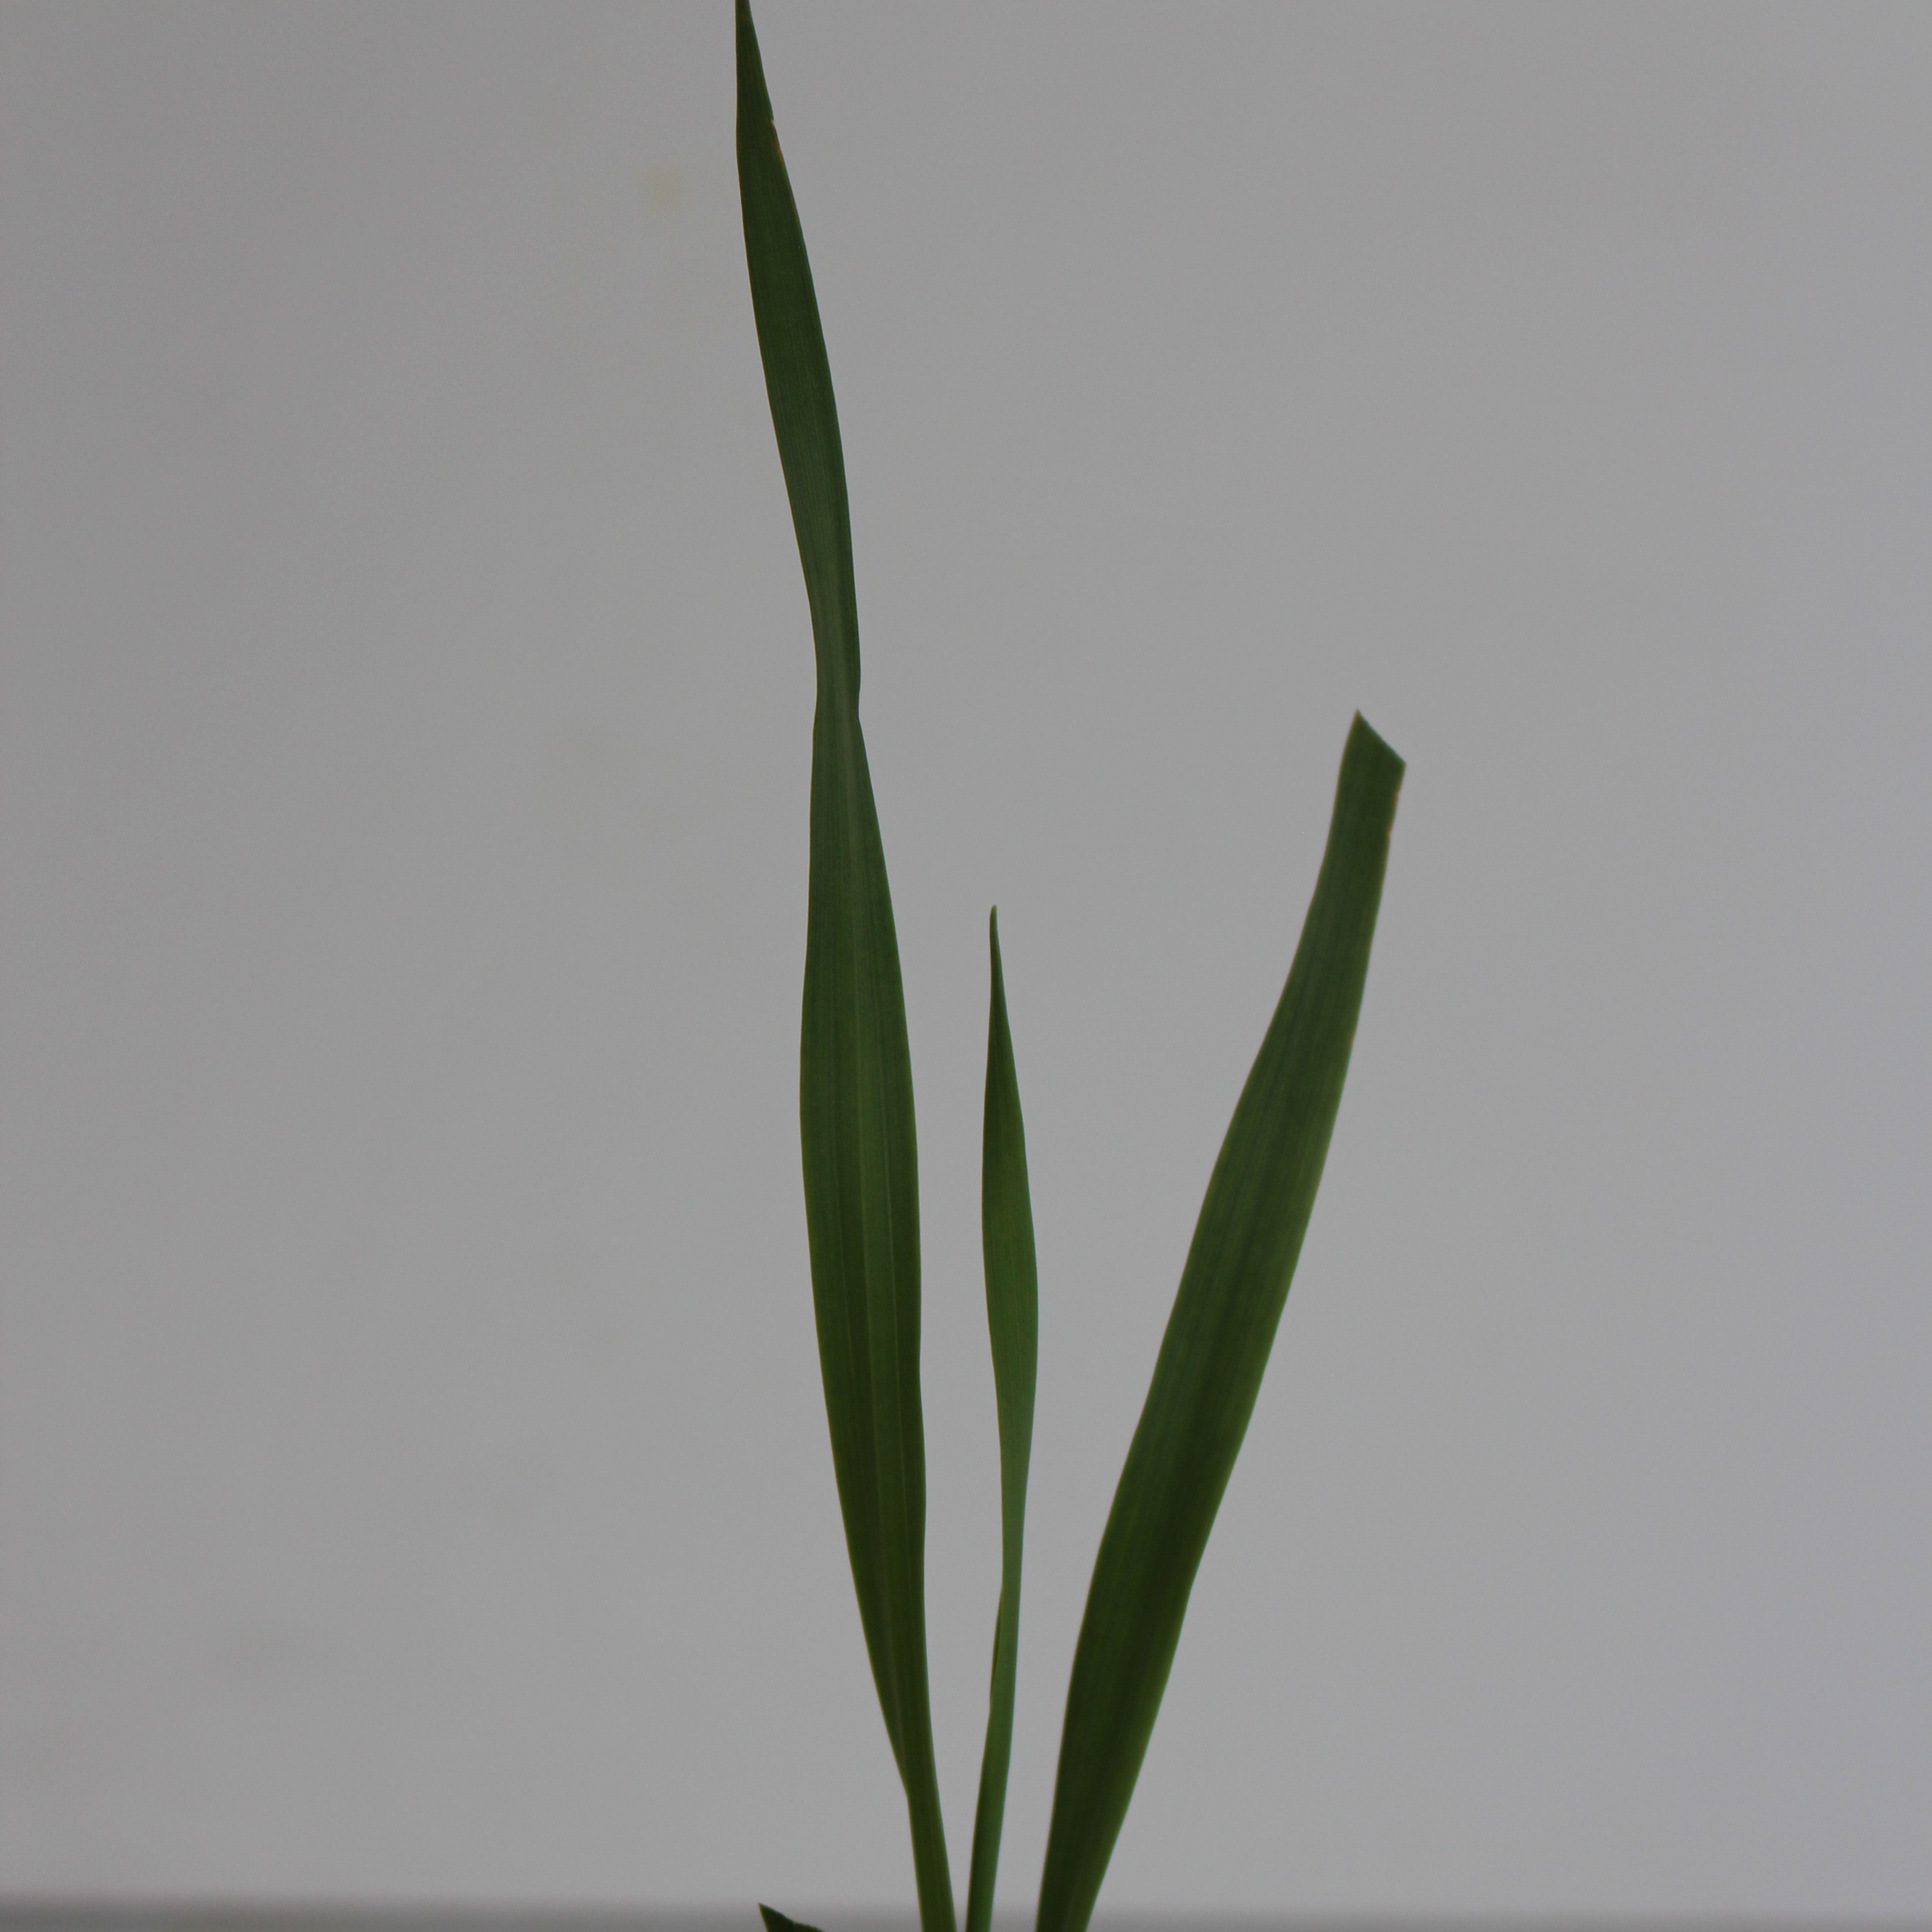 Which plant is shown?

Avena sterilis
